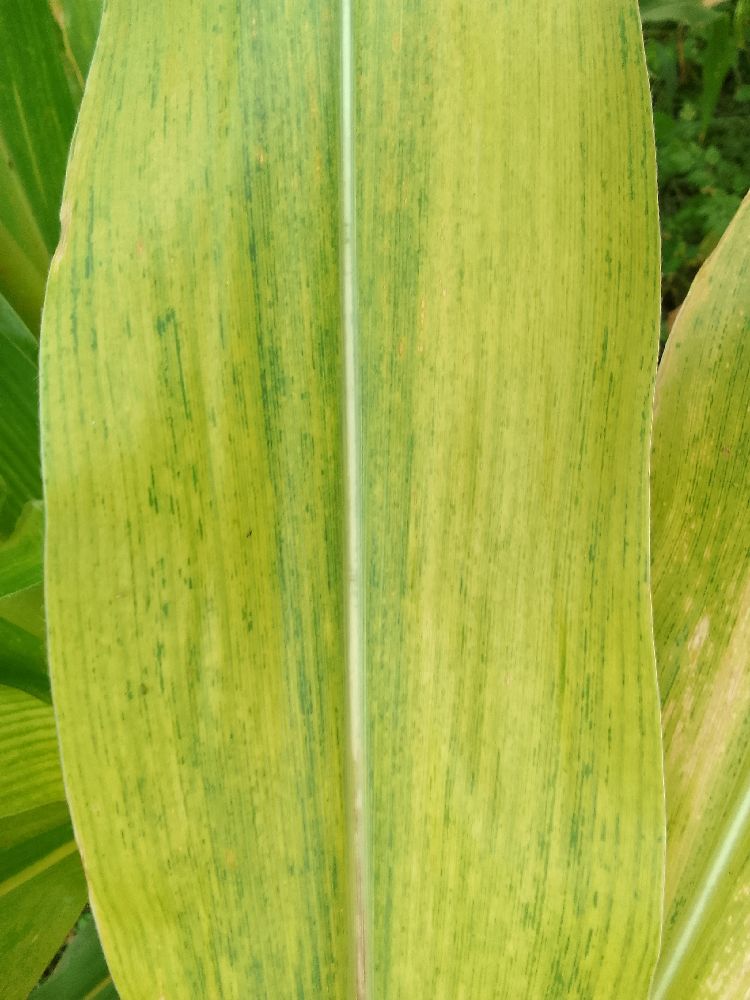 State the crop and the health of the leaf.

maize, maize lethal necrosis
